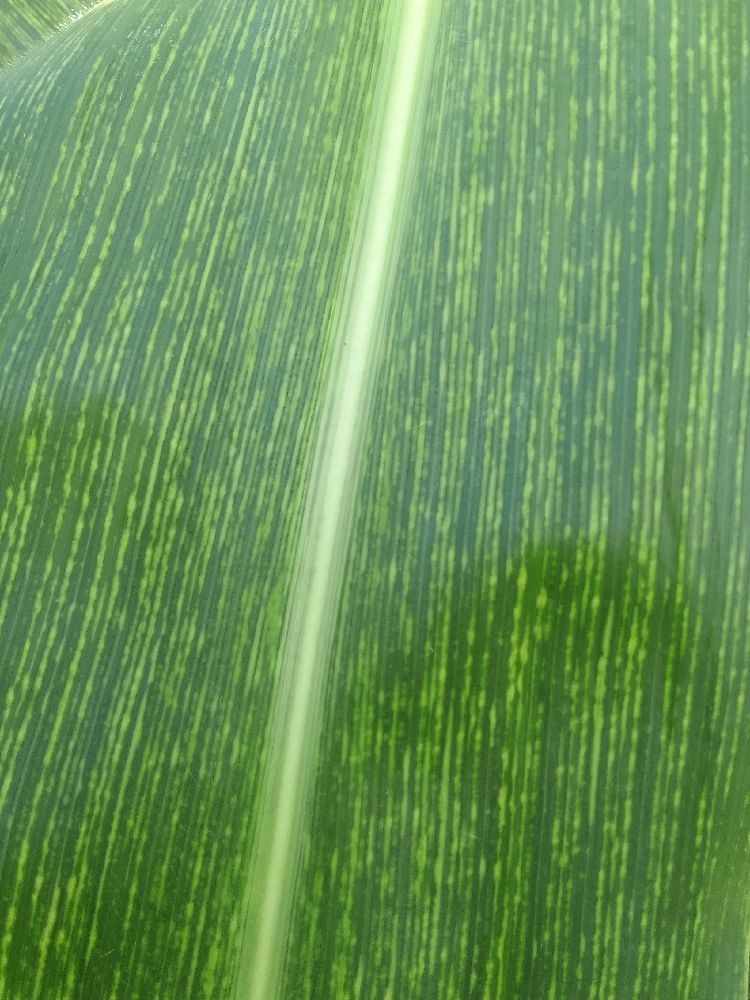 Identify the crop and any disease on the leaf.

maize, maize streak virus
